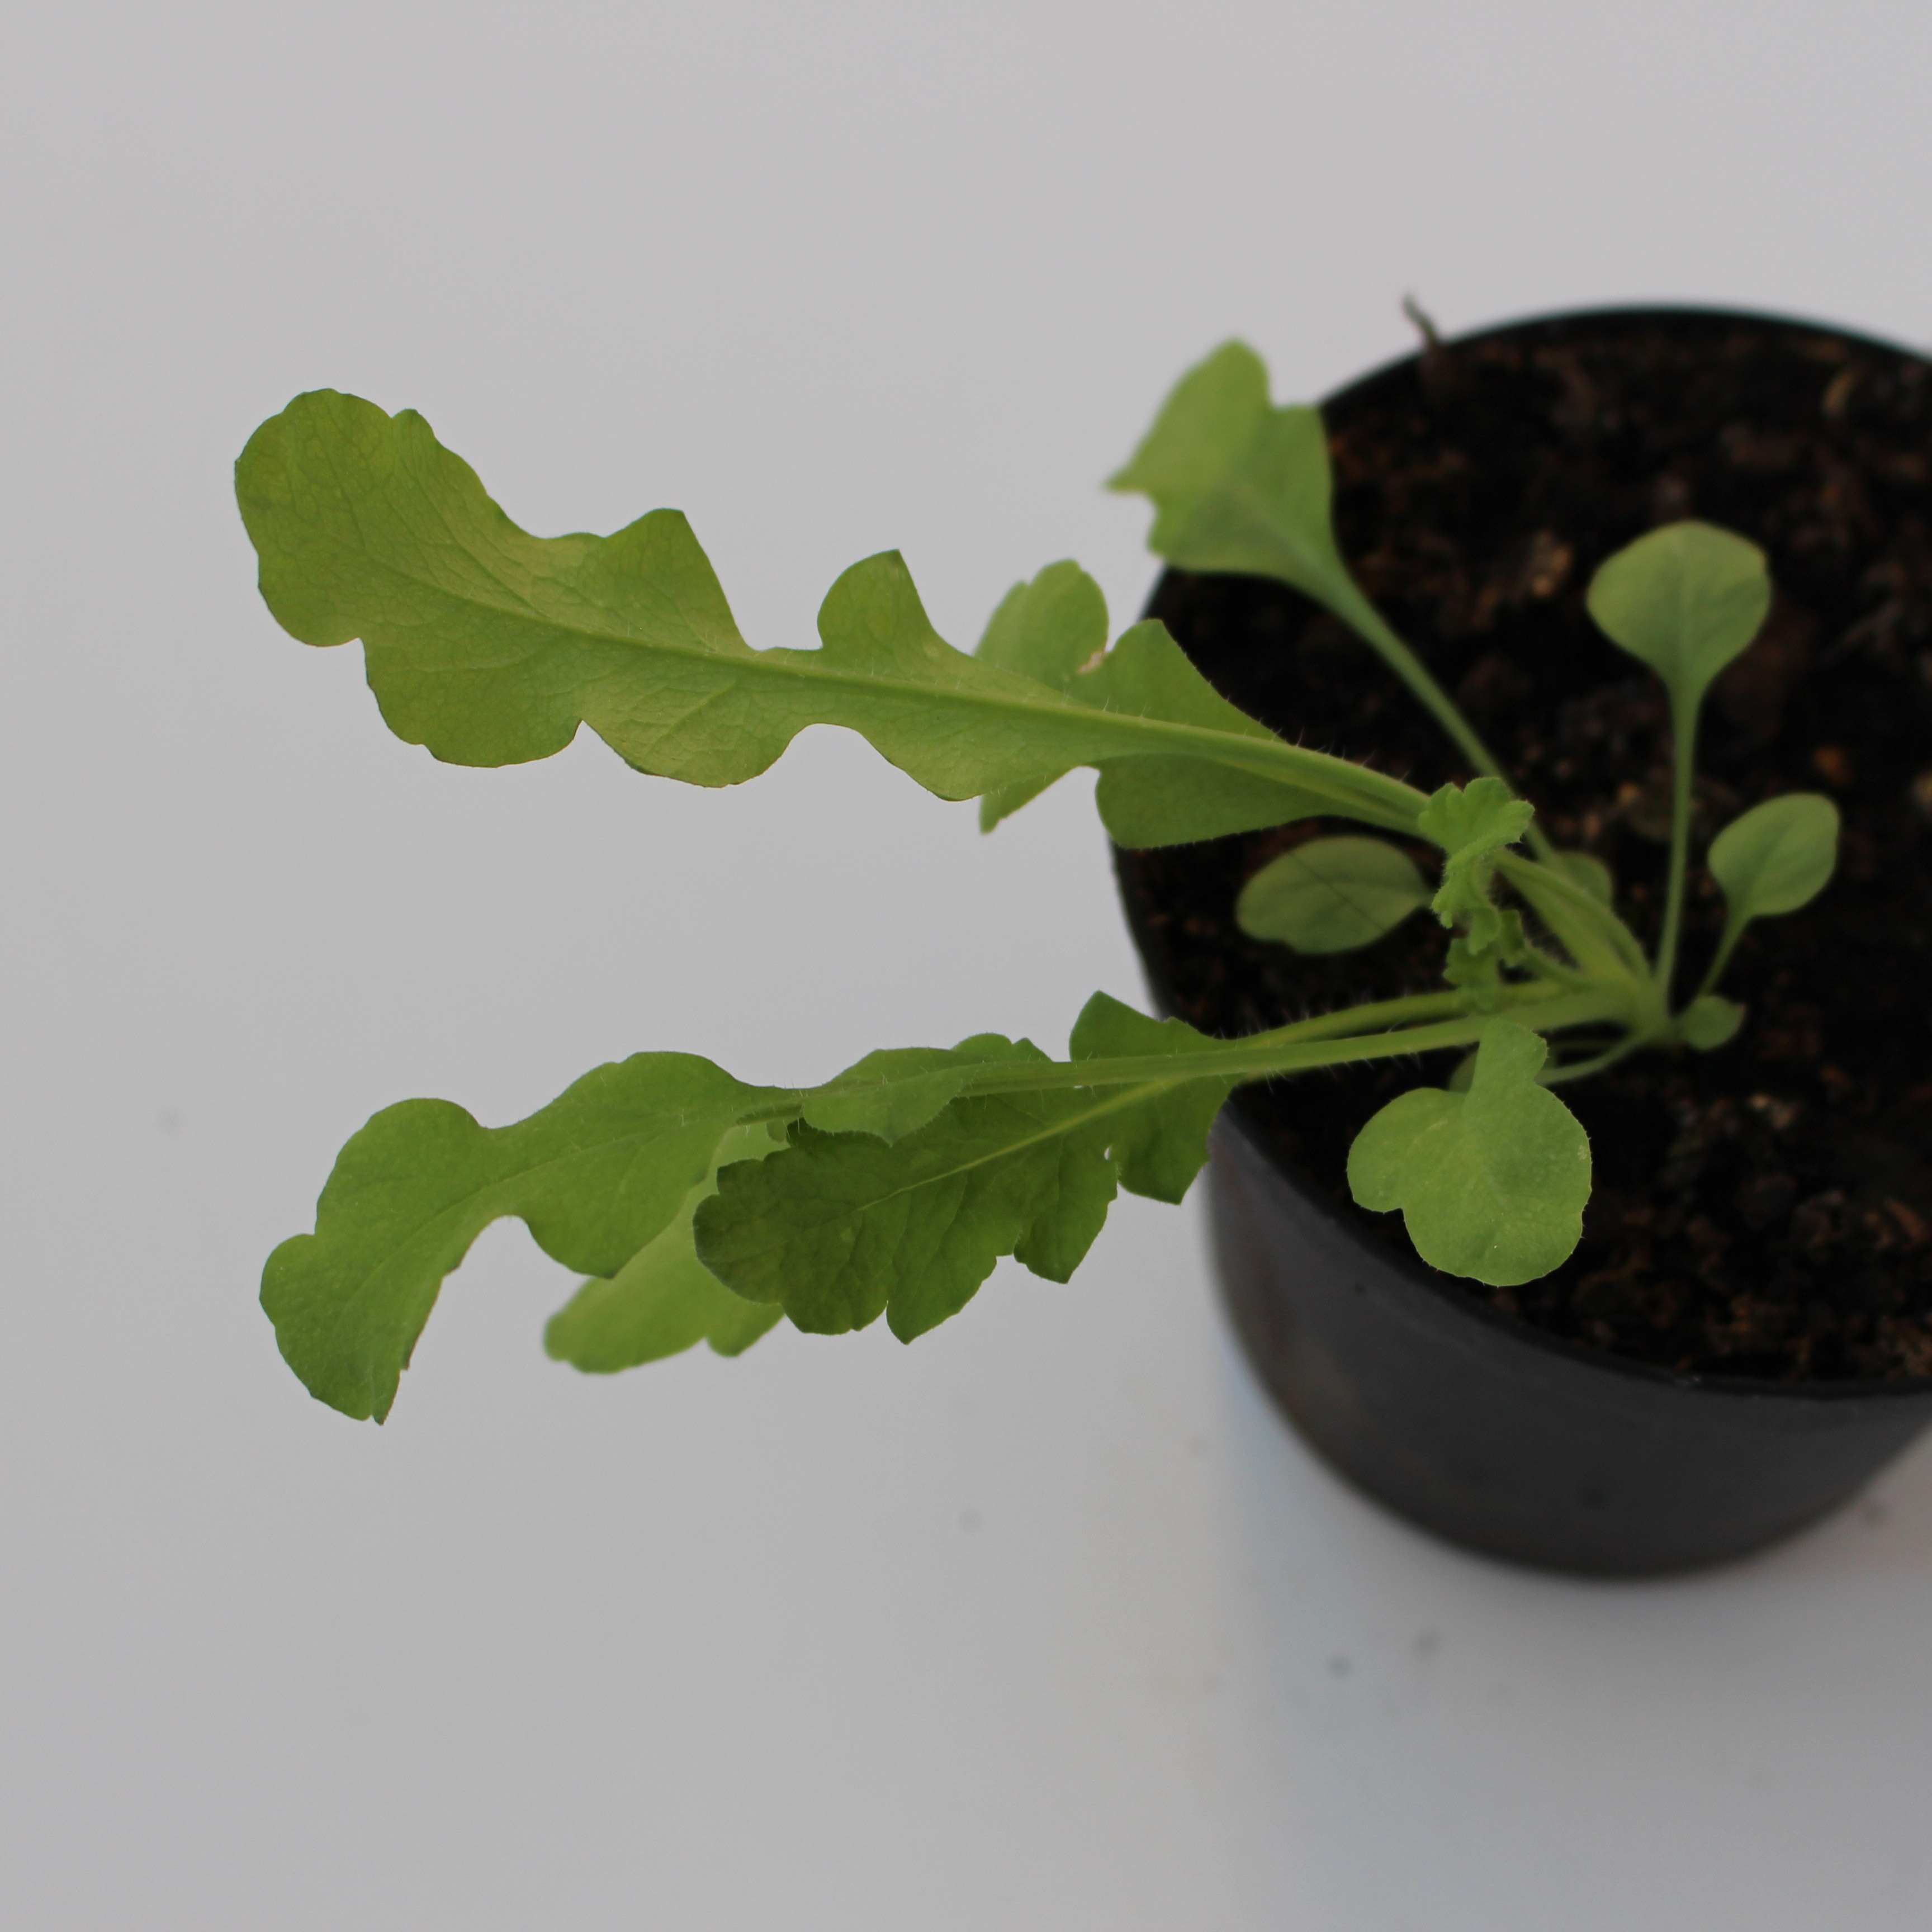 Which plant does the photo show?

Papaver rhoeas
